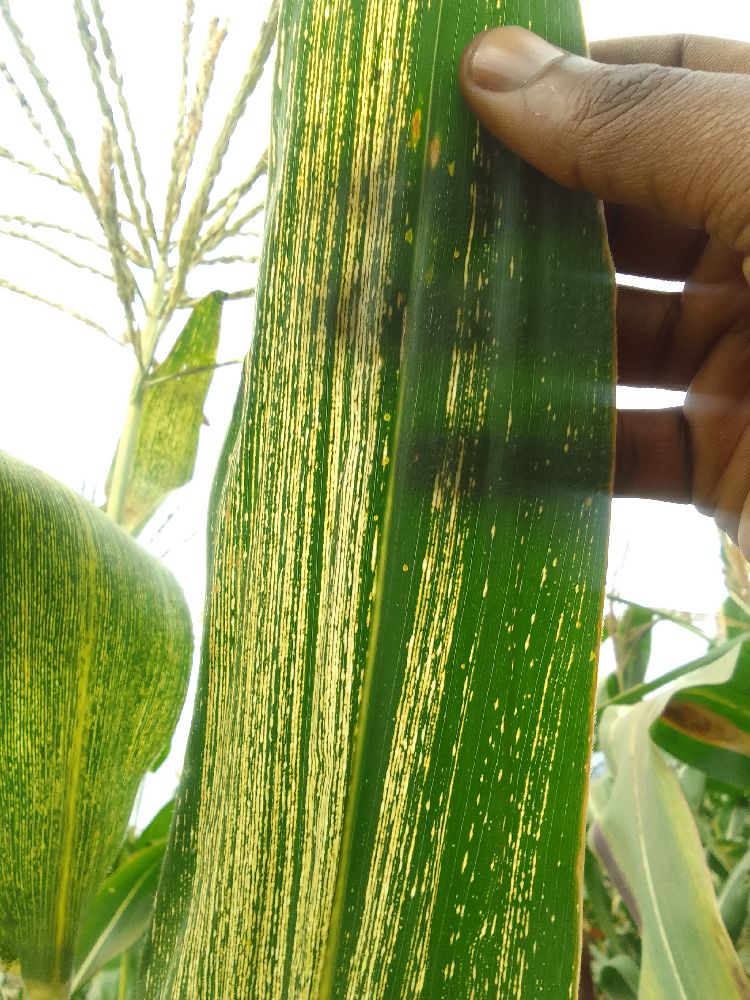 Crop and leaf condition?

maize, maize streak virus
